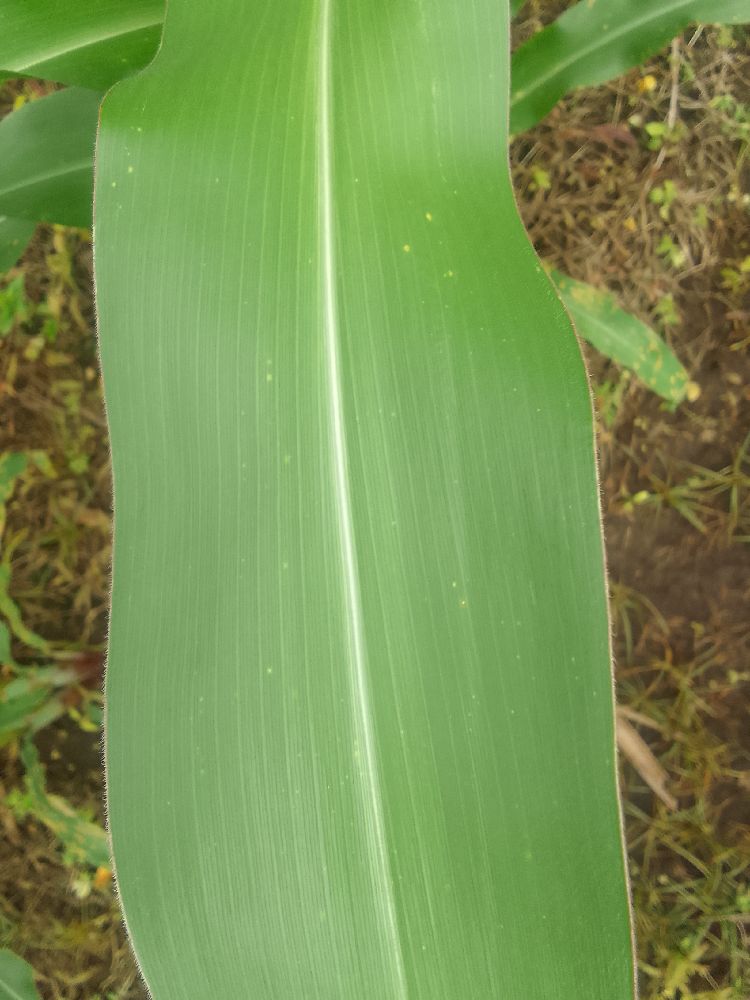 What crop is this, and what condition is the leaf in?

maize, healthy
